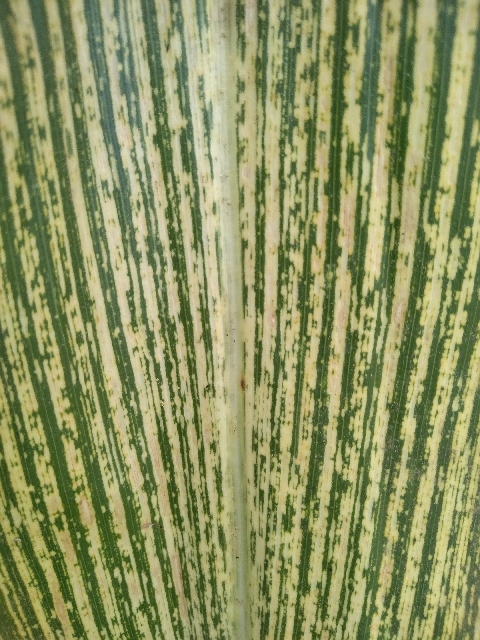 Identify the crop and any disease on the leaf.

maize, maize streak virus
